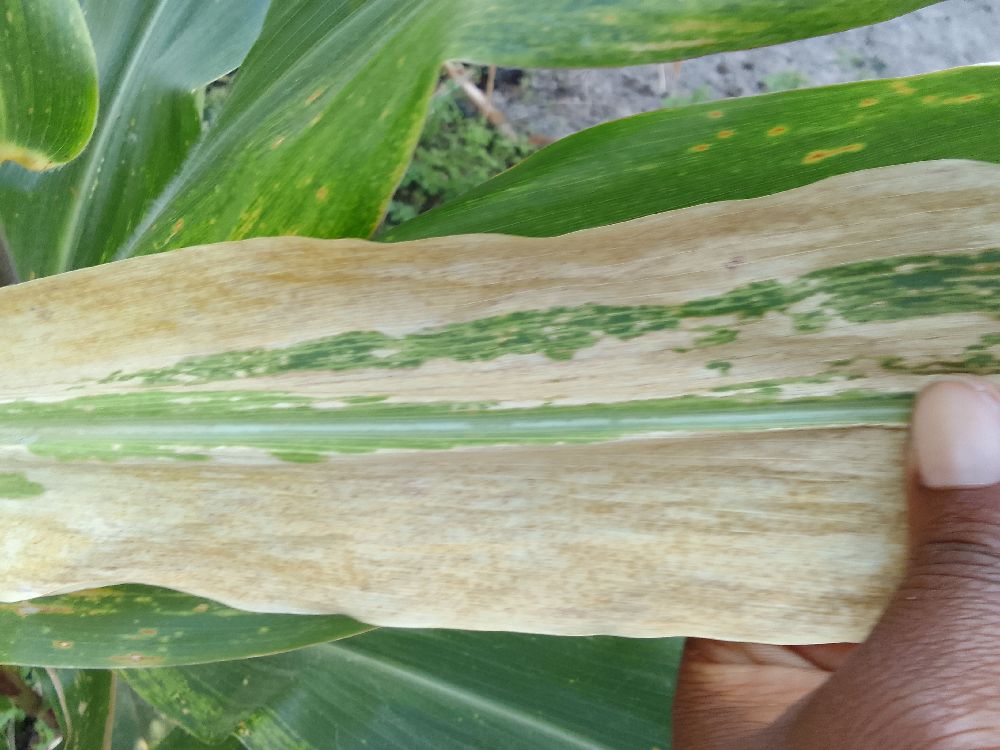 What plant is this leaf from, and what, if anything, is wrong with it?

maize, maize lethal necrosis
